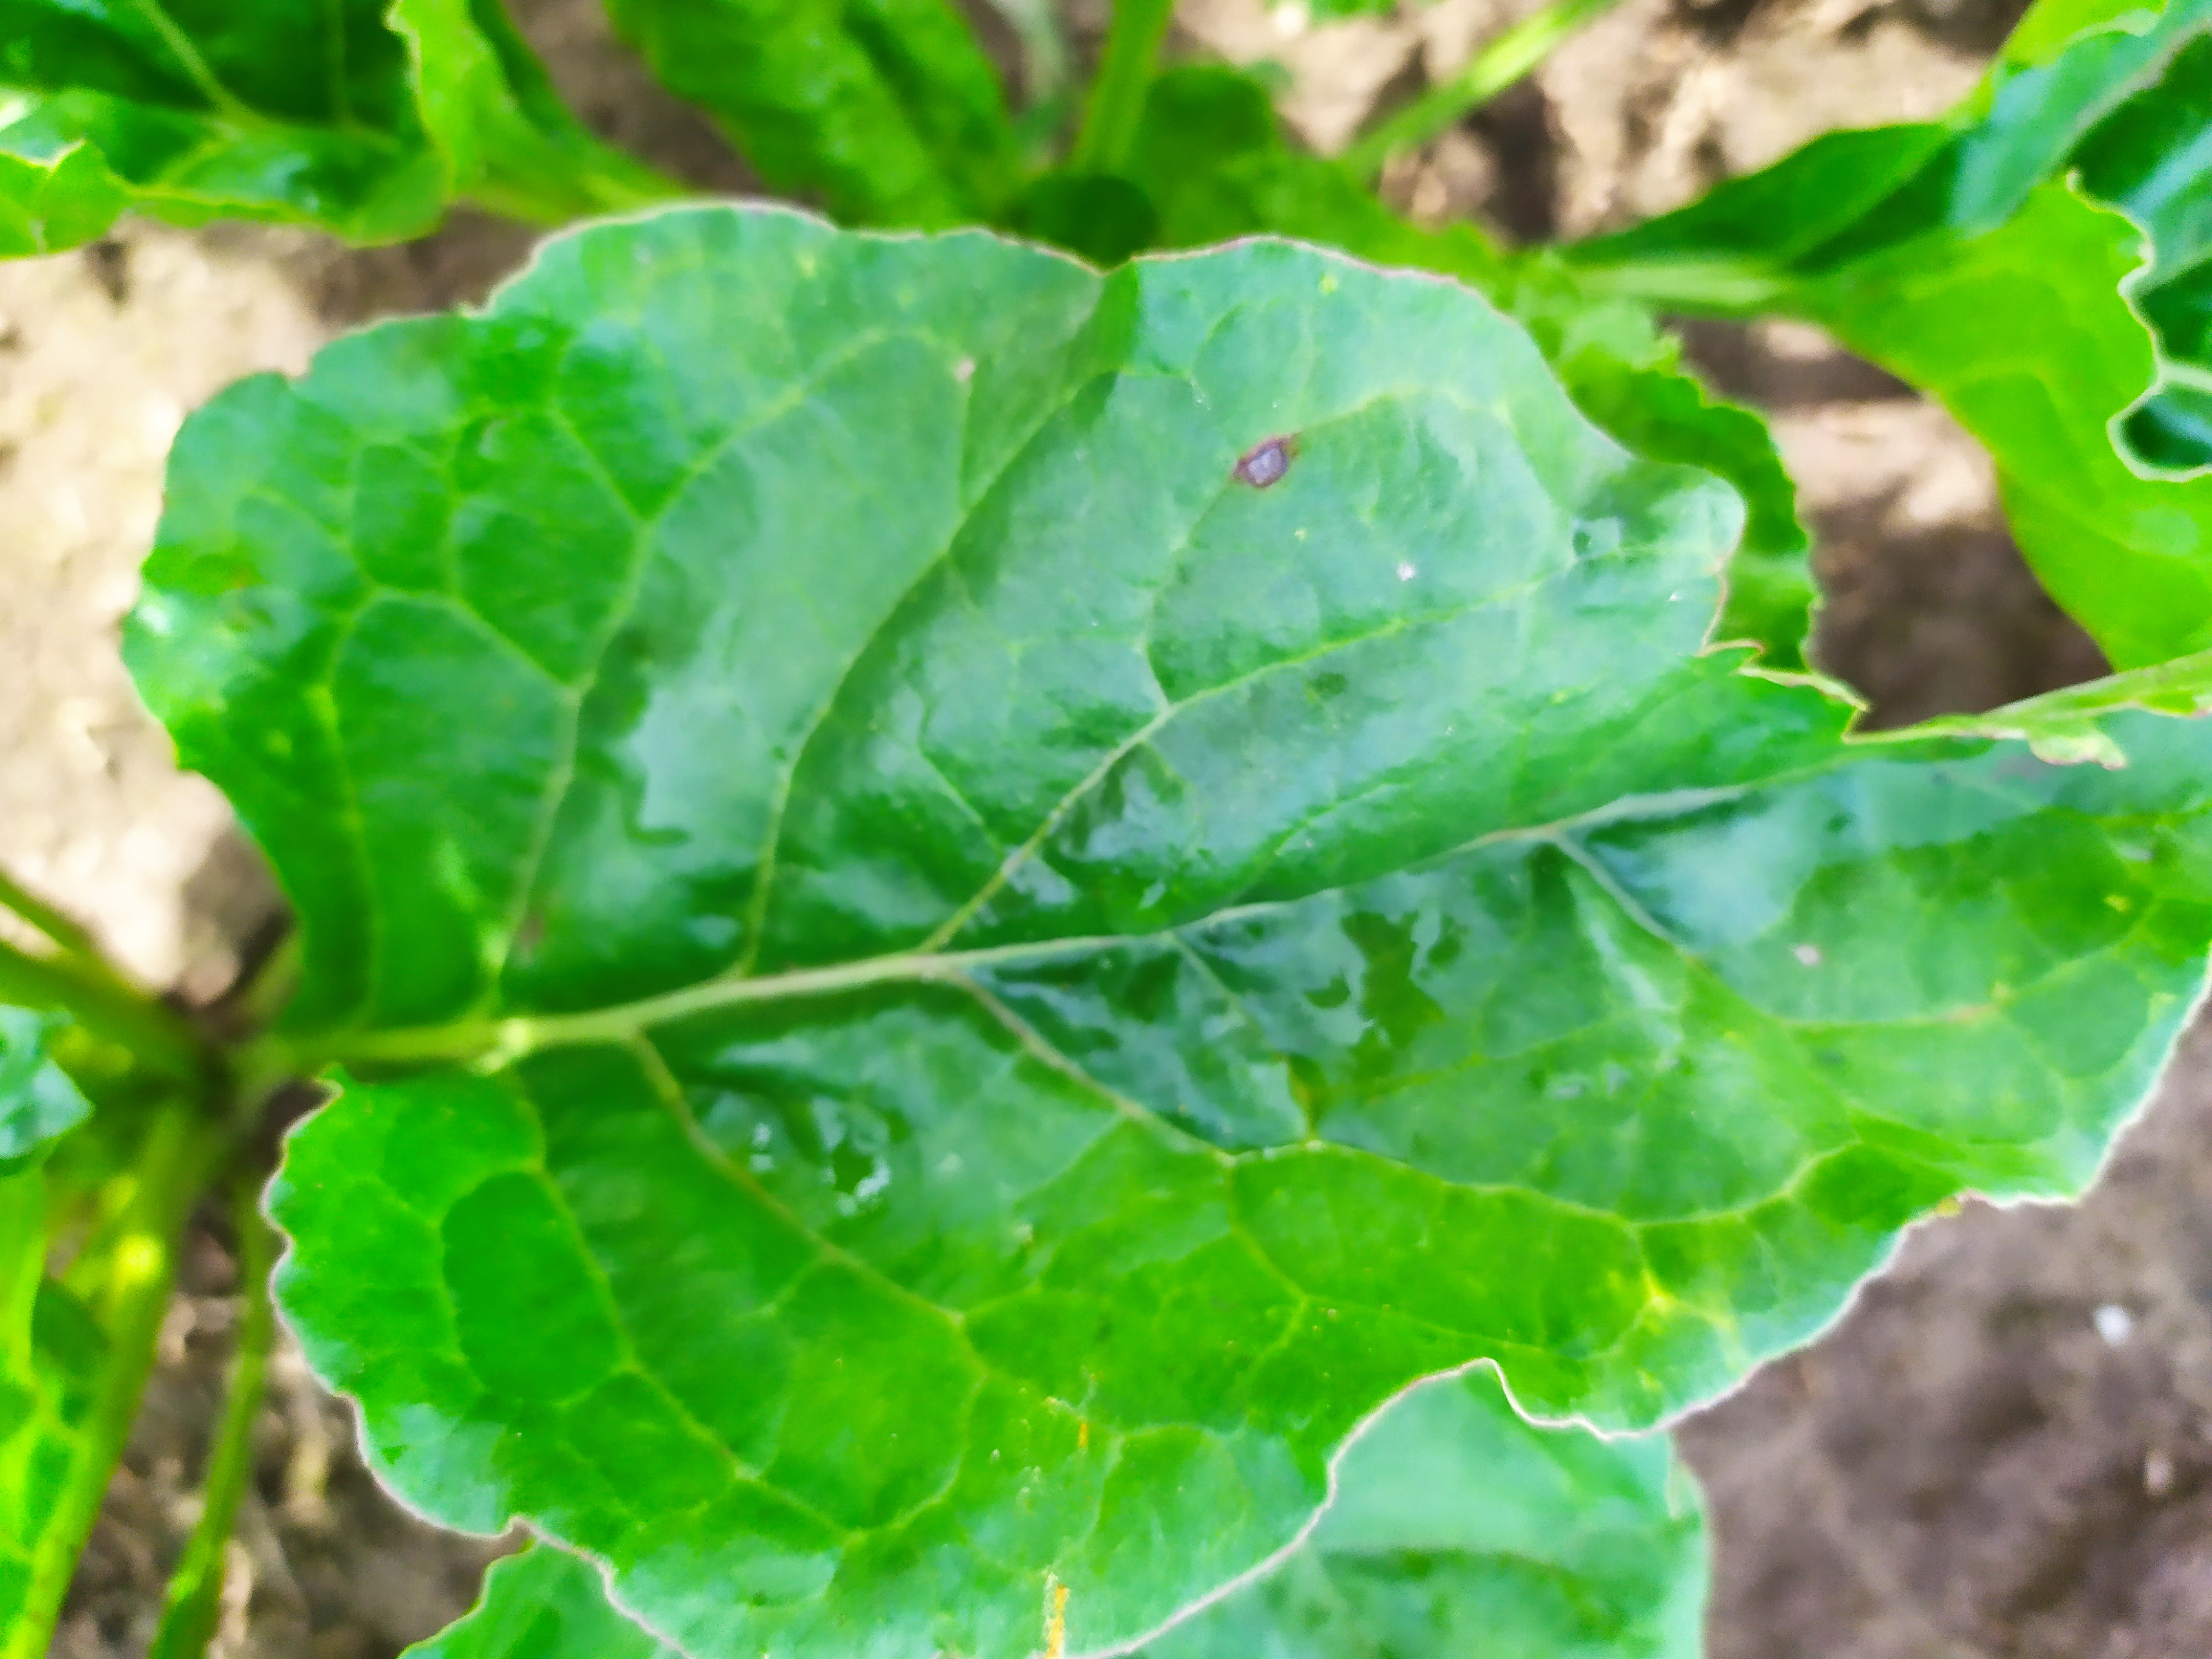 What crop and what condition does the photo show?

beet, cercospora
